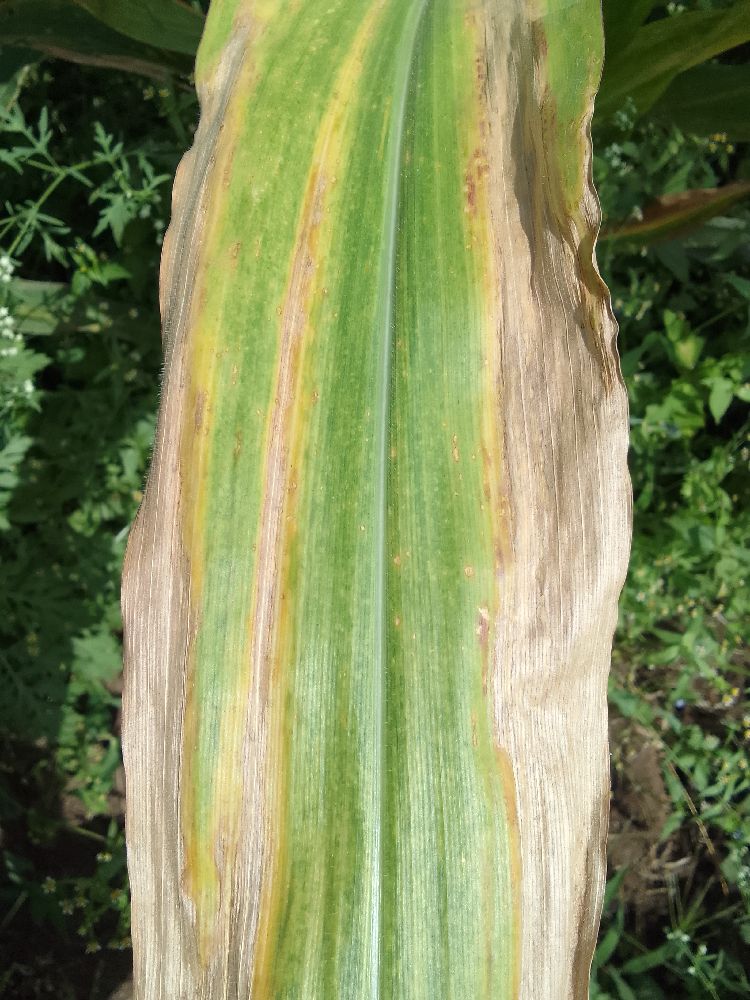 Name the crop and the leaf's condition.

maize, maize lethal necrosis
